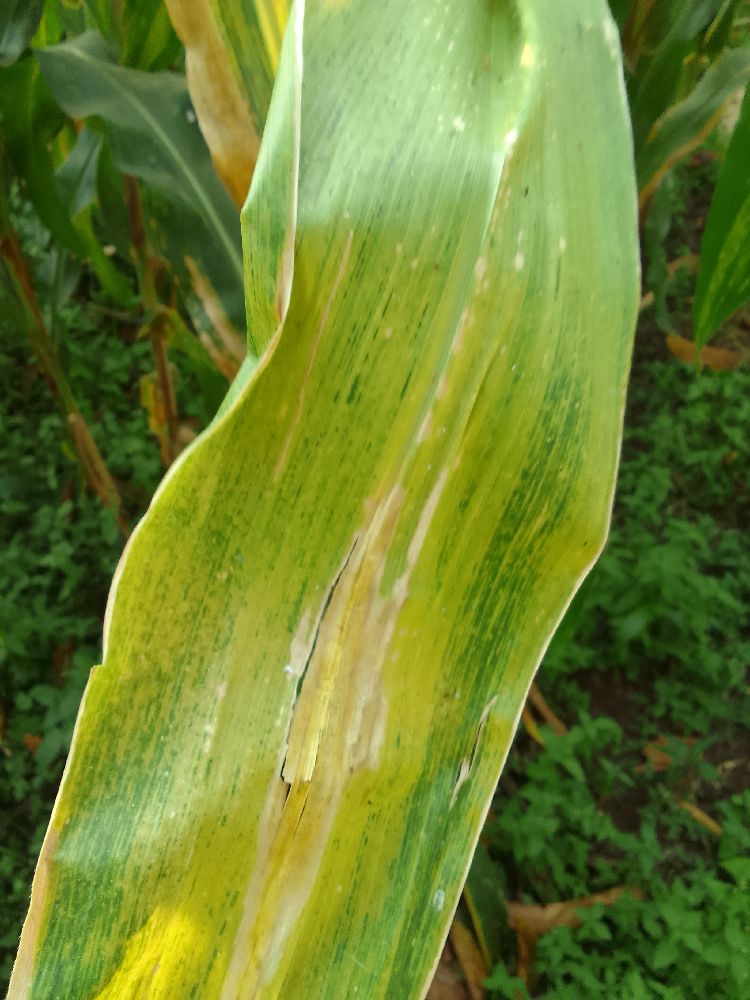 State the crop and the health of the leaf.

maize, maize lethal necrosis
